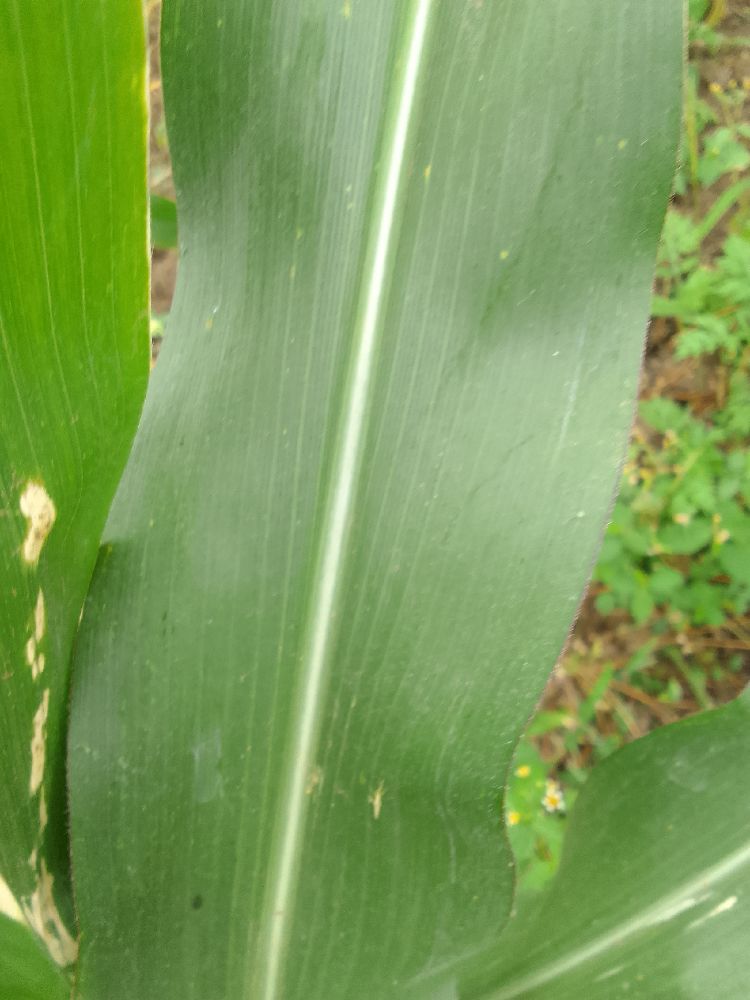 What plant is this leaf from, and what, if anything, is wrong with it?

maize, healthy
